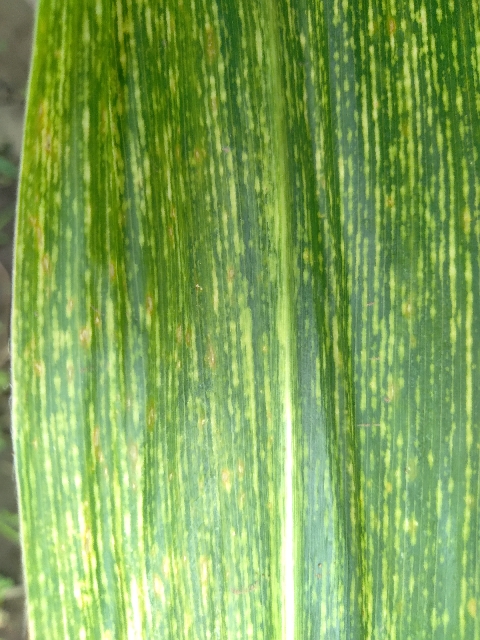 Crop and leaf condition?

maize, maize streak virus
